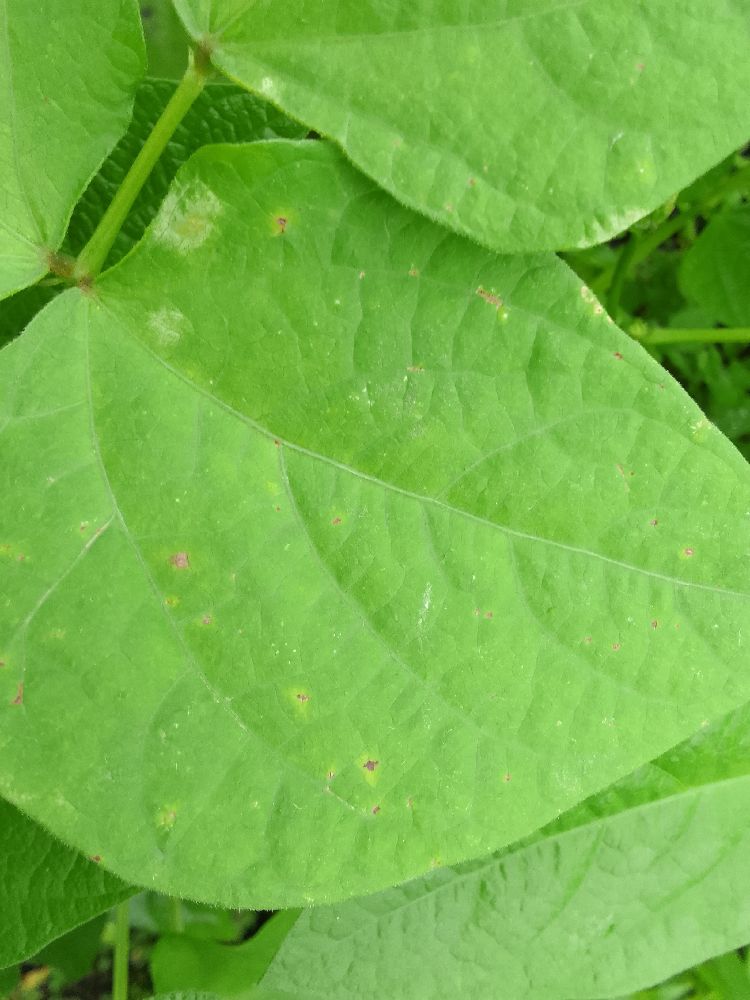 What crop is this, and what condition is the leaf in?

common bean, healthy
